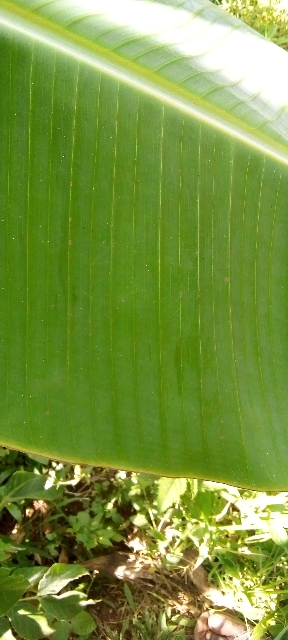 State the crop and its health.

banana, healthy
